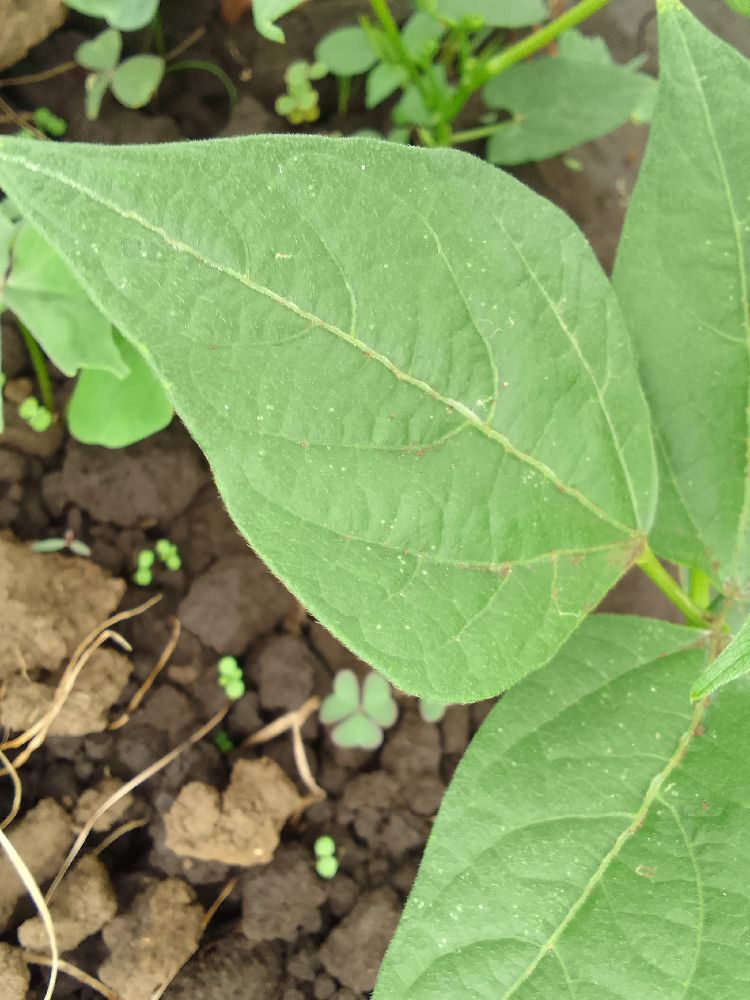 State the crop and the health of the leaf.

common bean, healthy
